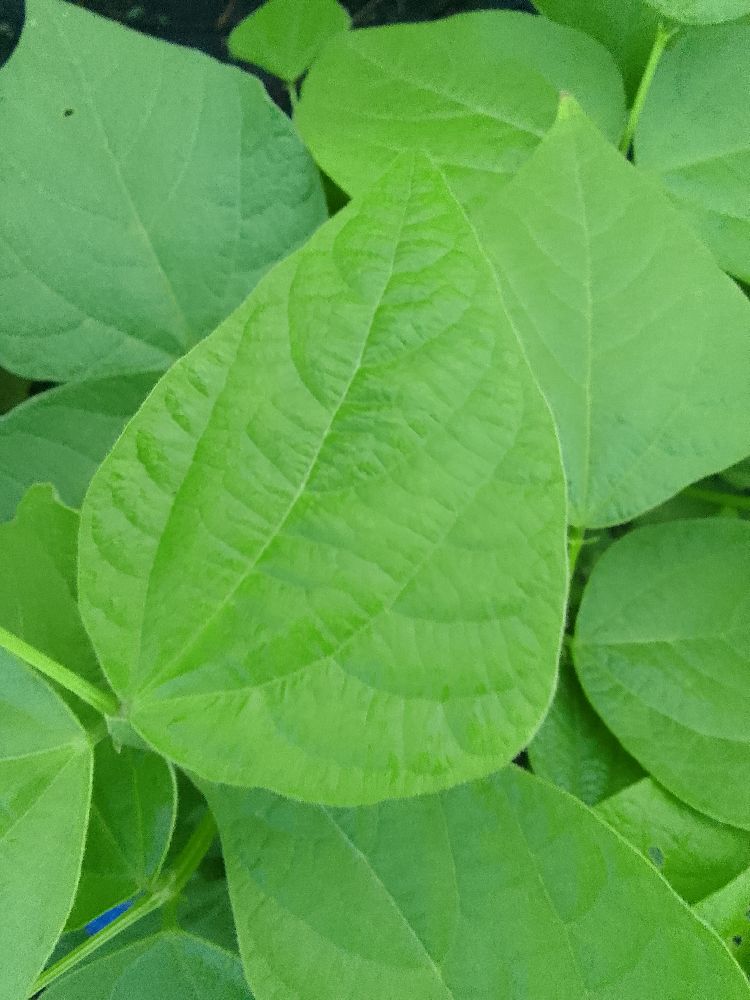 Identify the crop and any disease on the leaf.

common bean, healthy
